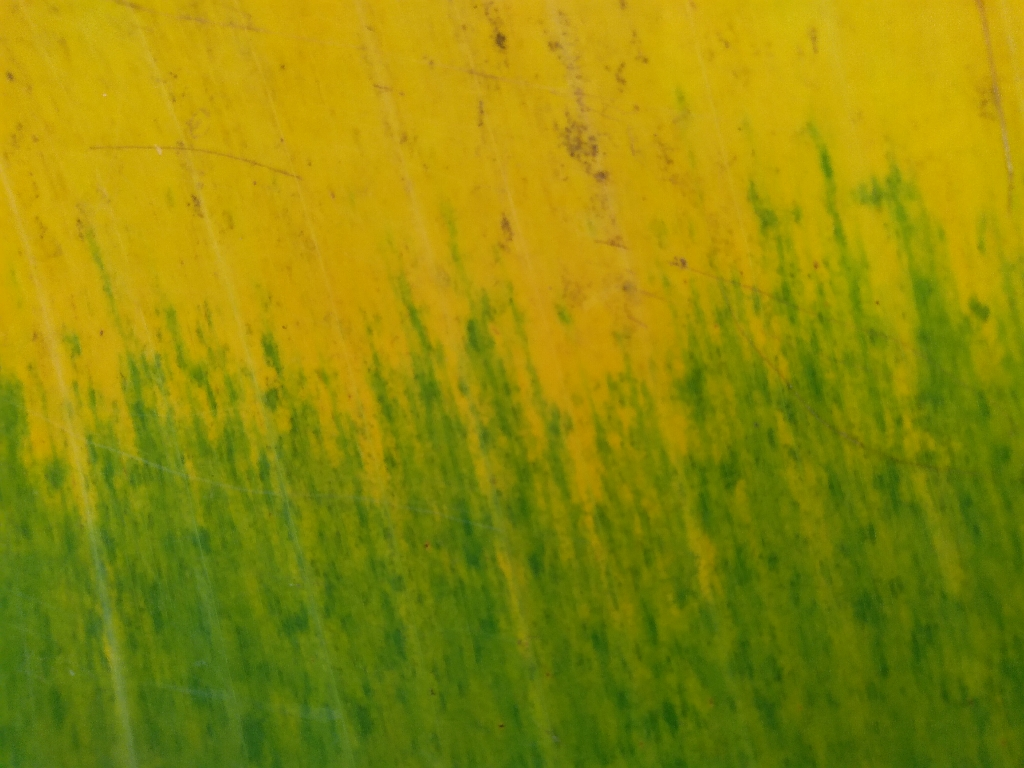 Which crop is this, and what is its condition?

banana, fusarium wilt race 1
